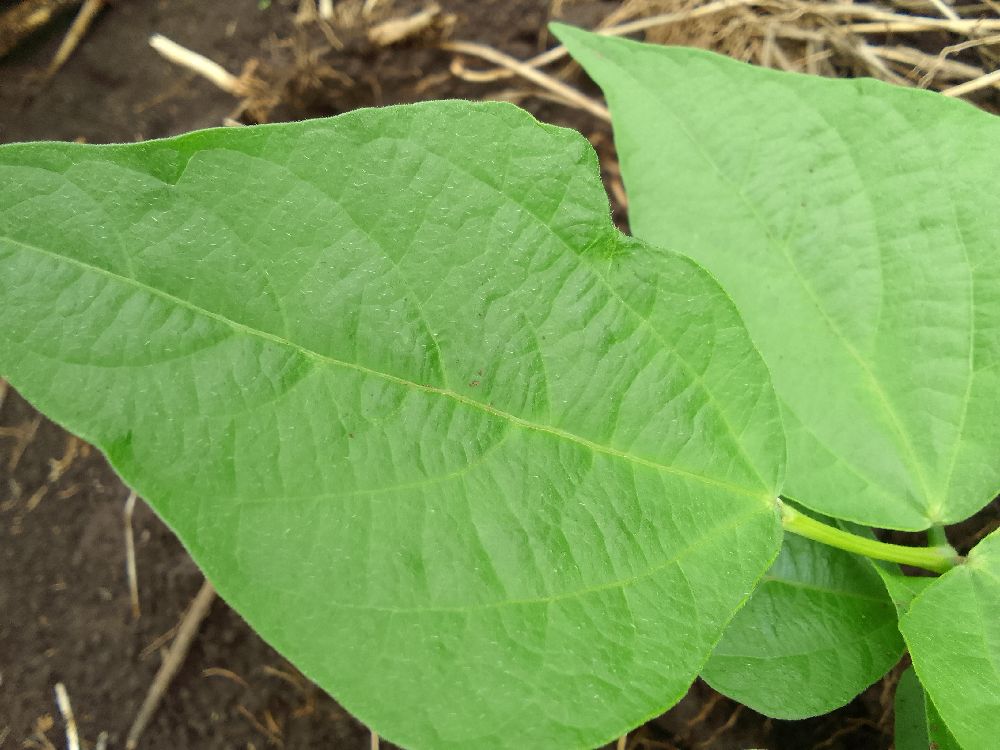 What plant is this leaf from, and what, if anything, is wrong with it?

common bean, healthy
